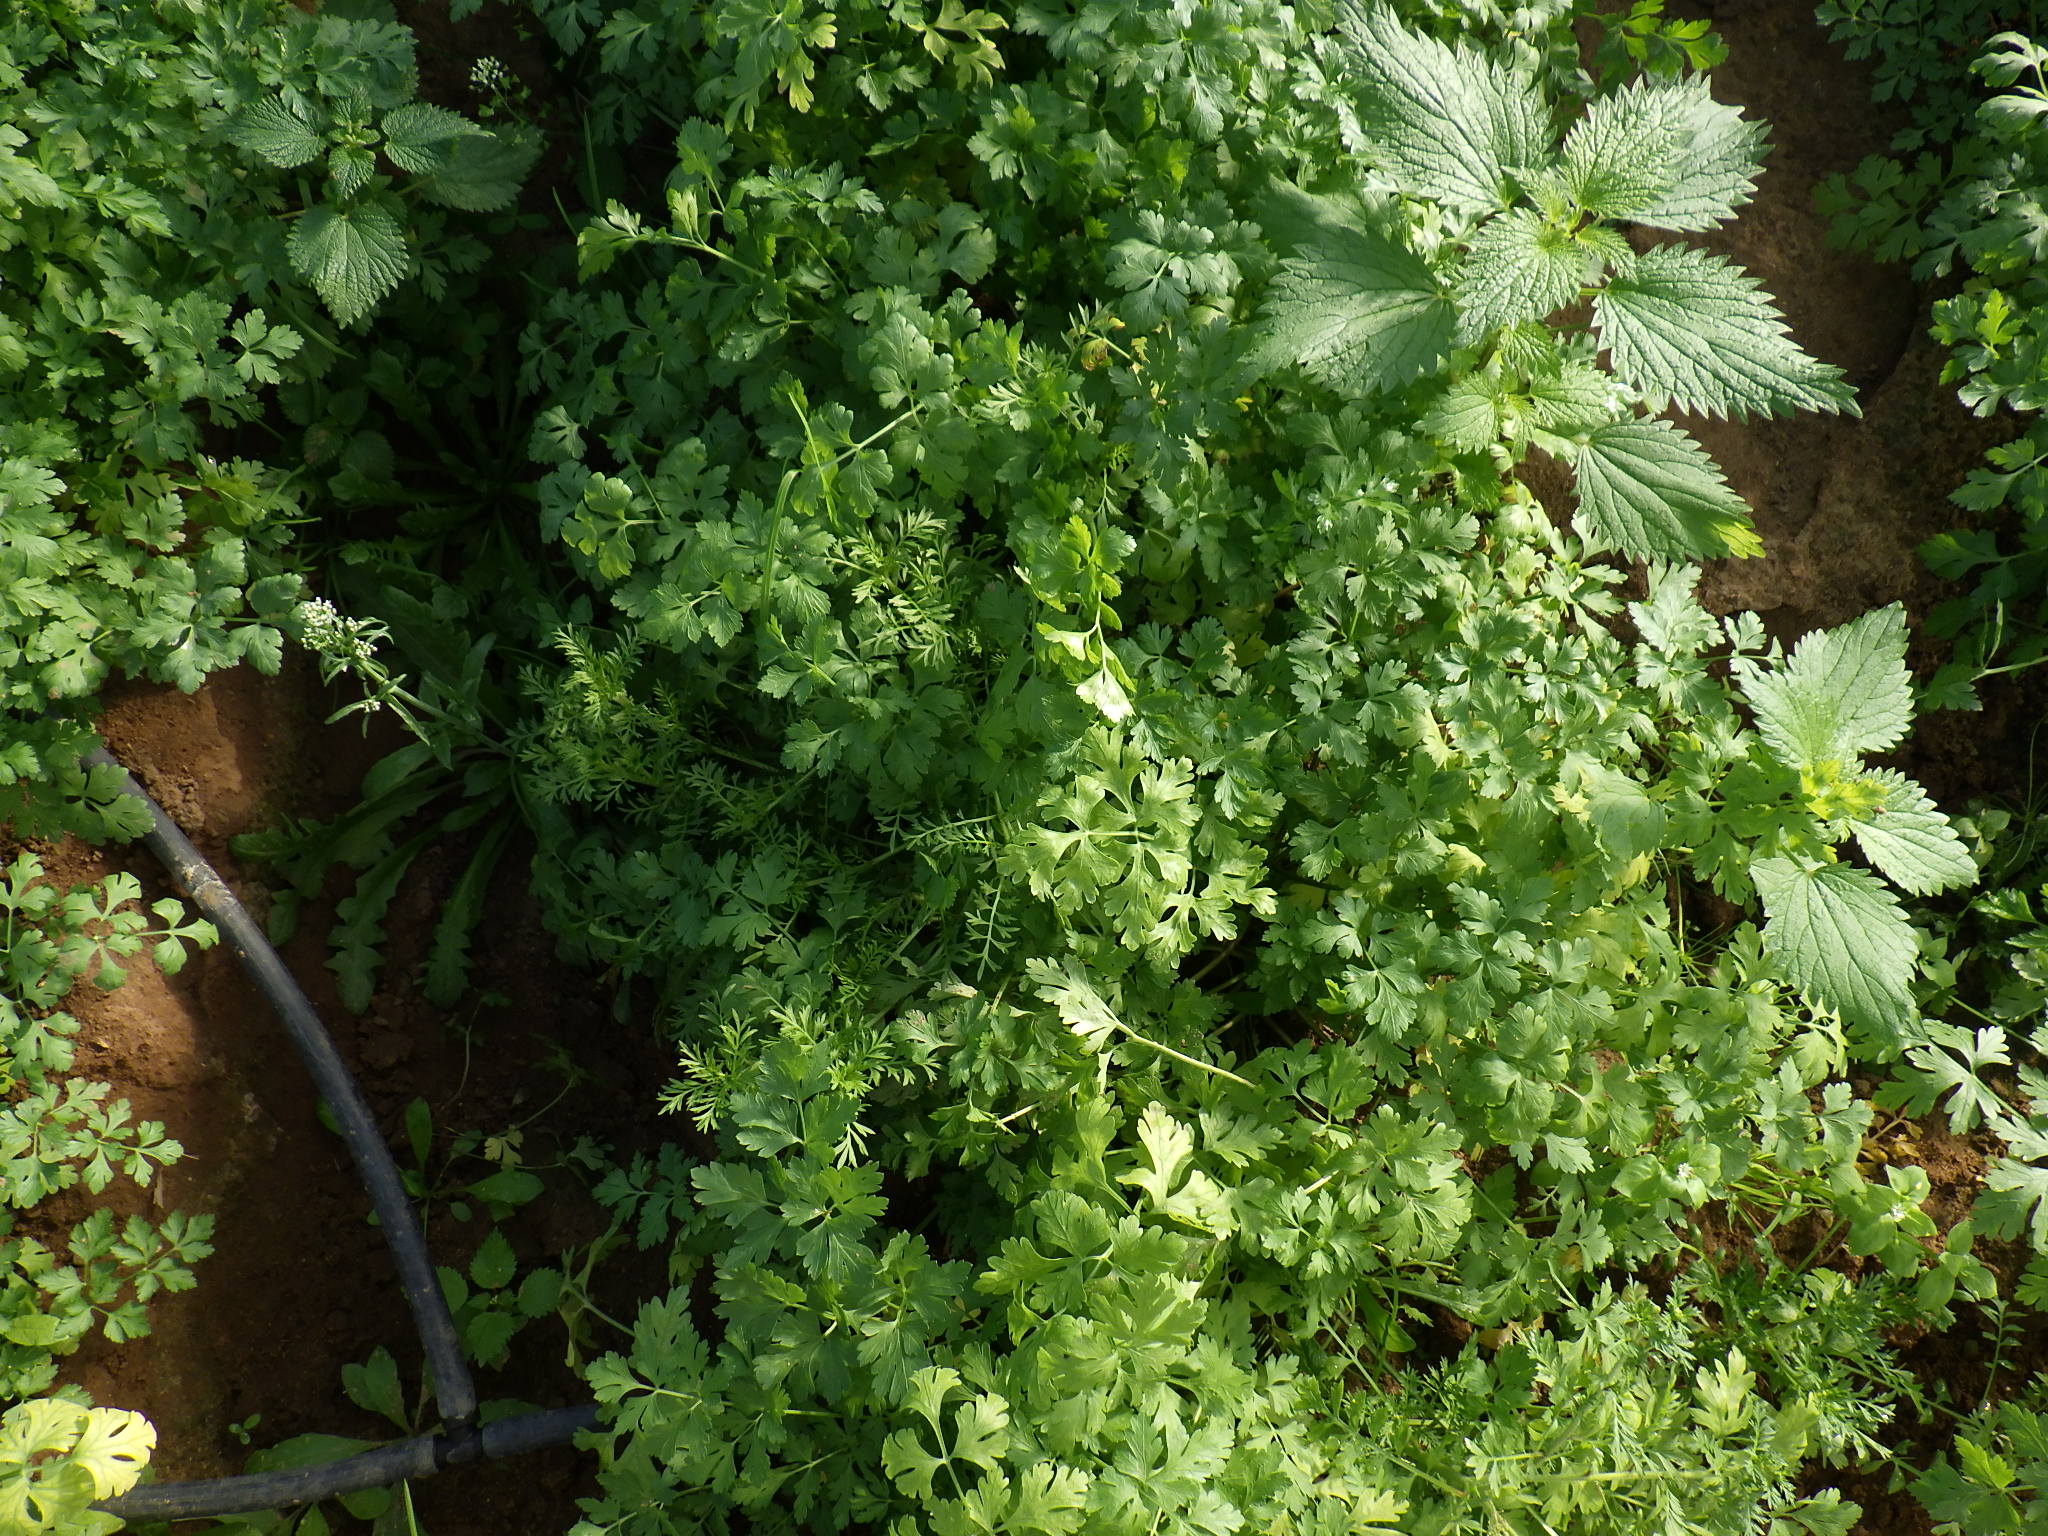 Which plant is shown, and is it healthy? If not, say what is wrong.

parsley, weeds
